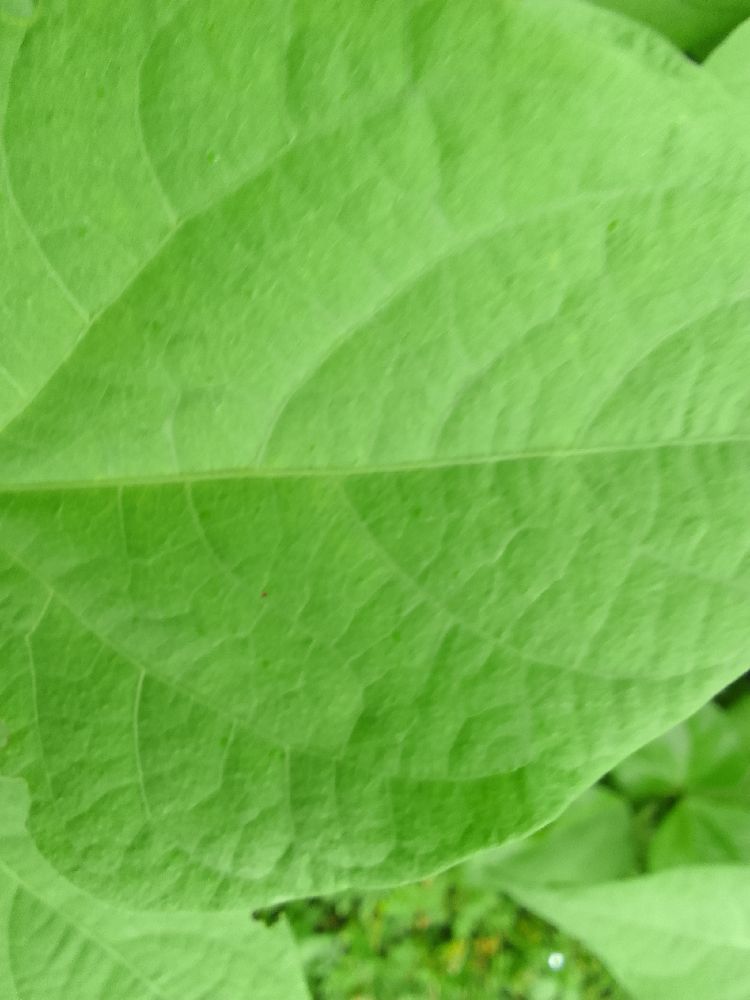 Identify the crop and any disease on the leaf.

common bean, healthy
